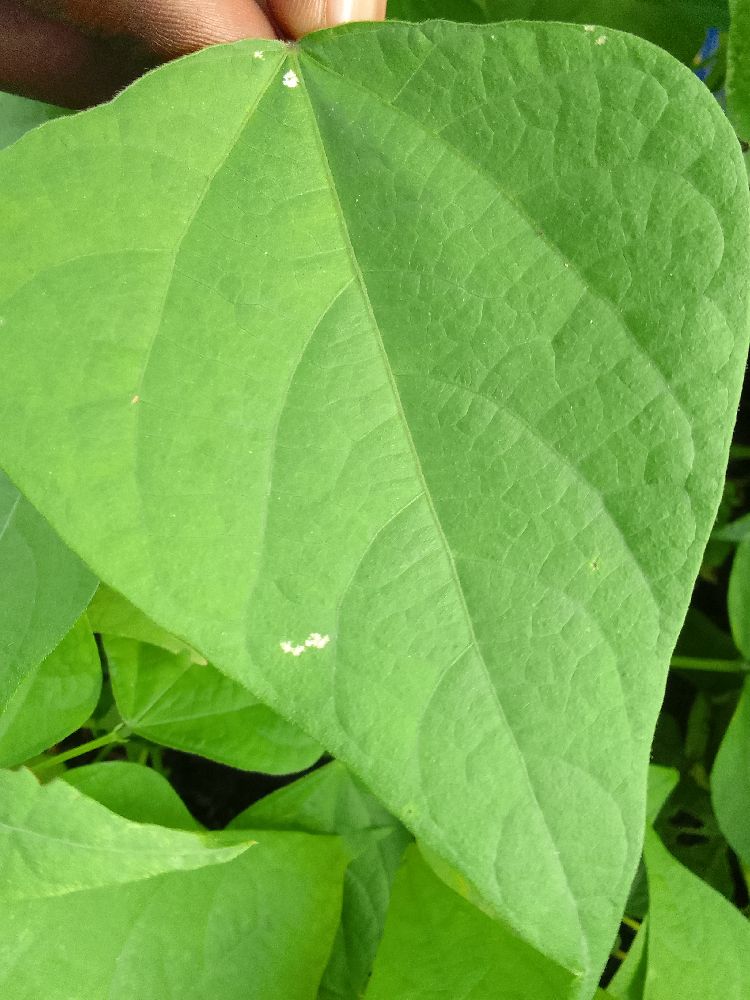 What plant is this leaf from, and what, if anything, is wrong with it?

common bean, healthy
